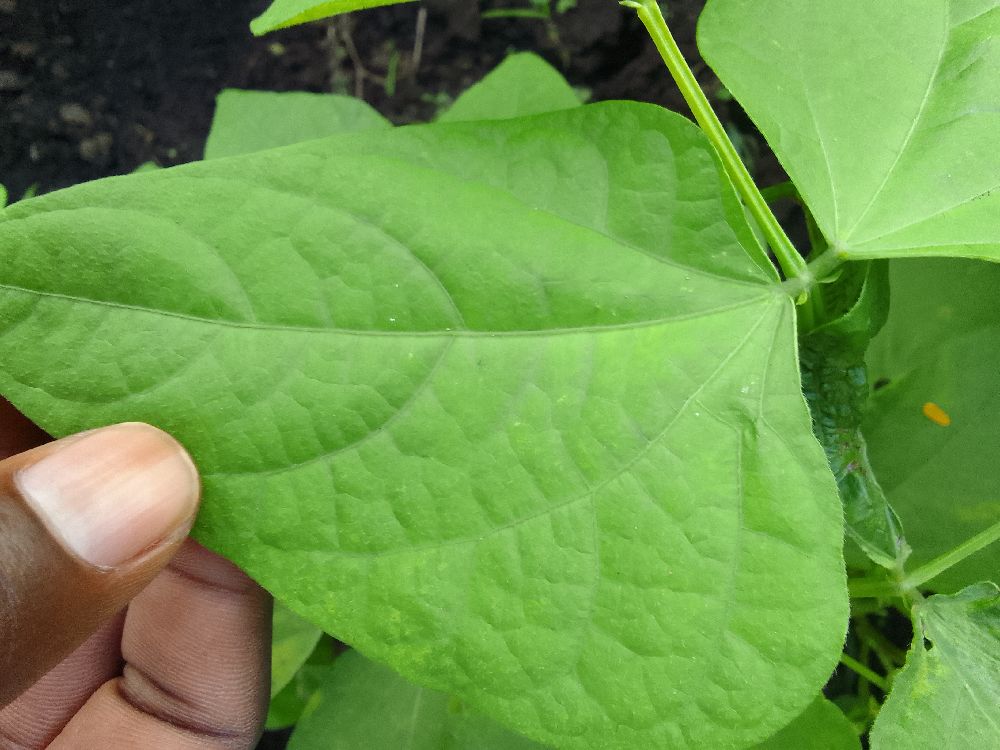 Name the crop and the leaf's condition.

common bean, healthy
